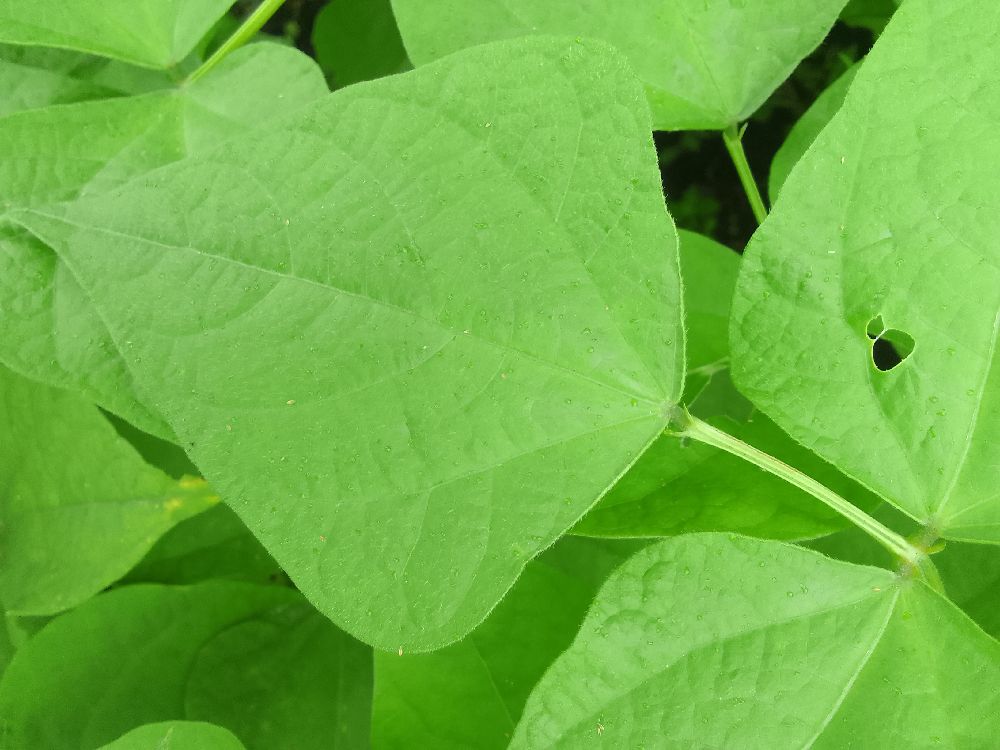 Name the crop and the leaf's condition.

common bean, healthy
